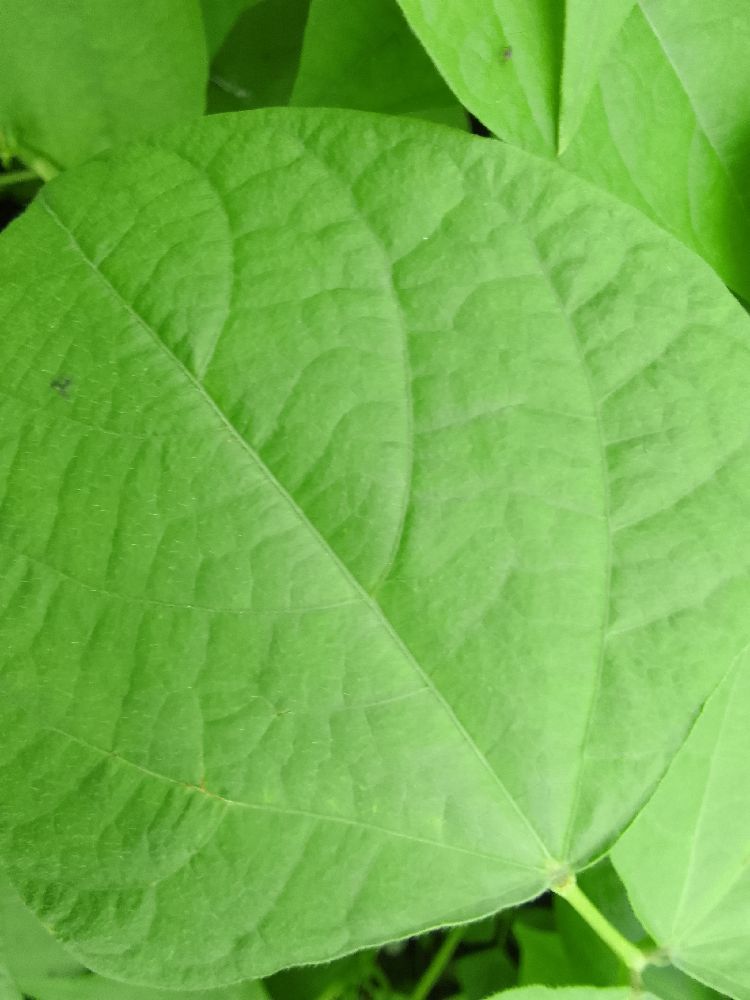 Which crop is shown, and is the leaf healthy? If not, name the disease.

common bean, healthy
